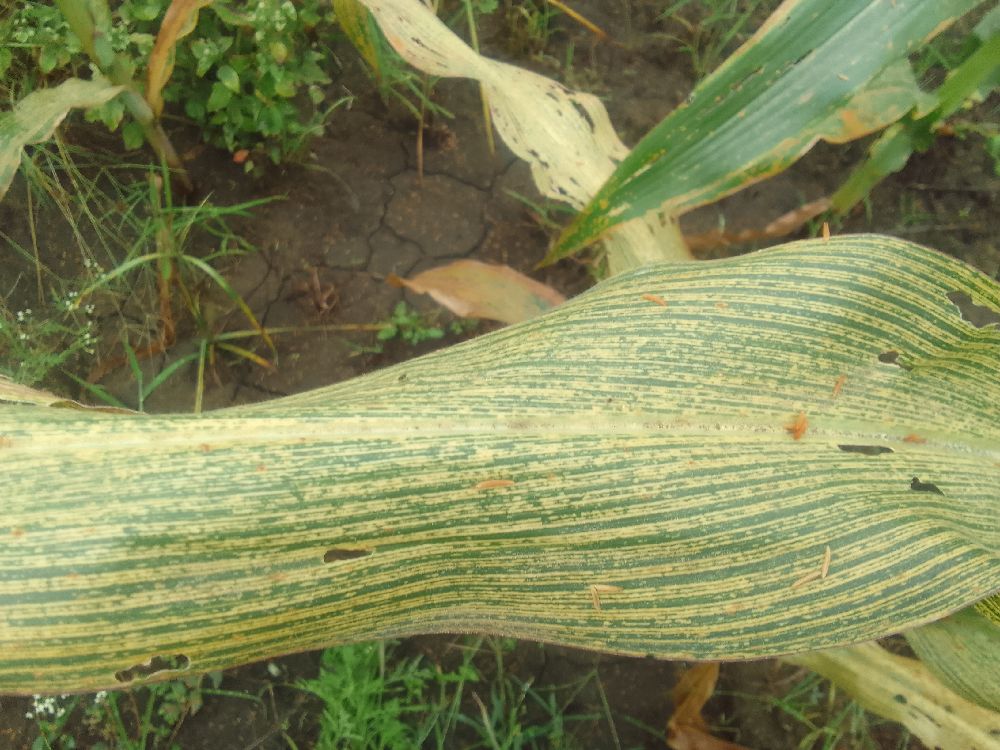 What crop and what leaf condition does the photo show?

maize, maize streak virus
